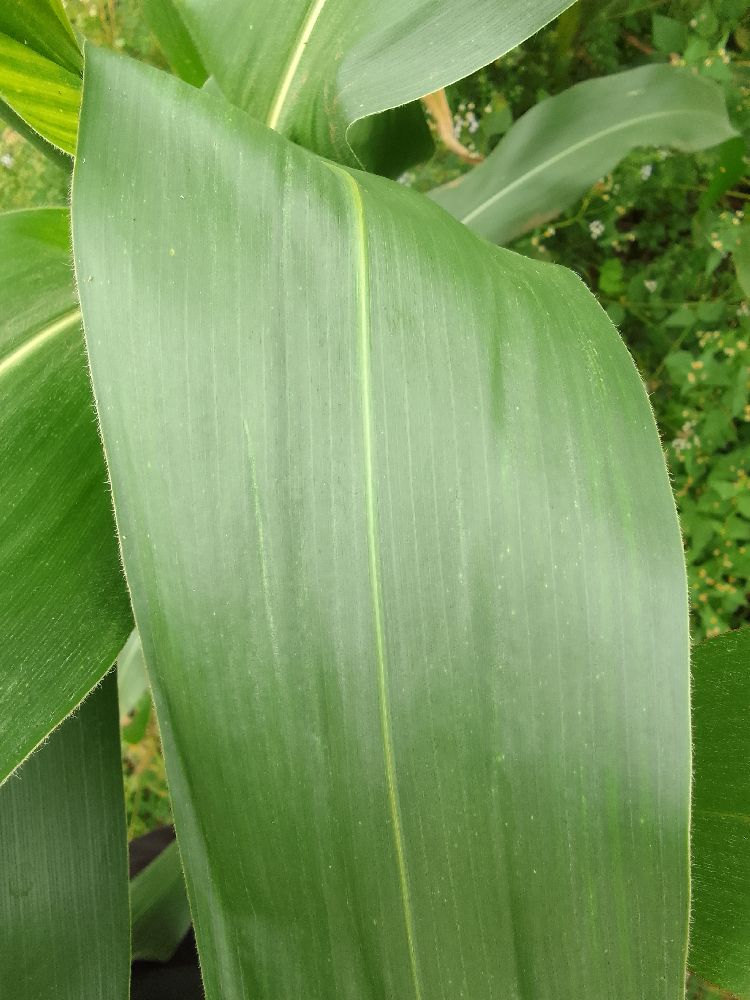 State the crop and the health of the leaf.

maize, healthy
